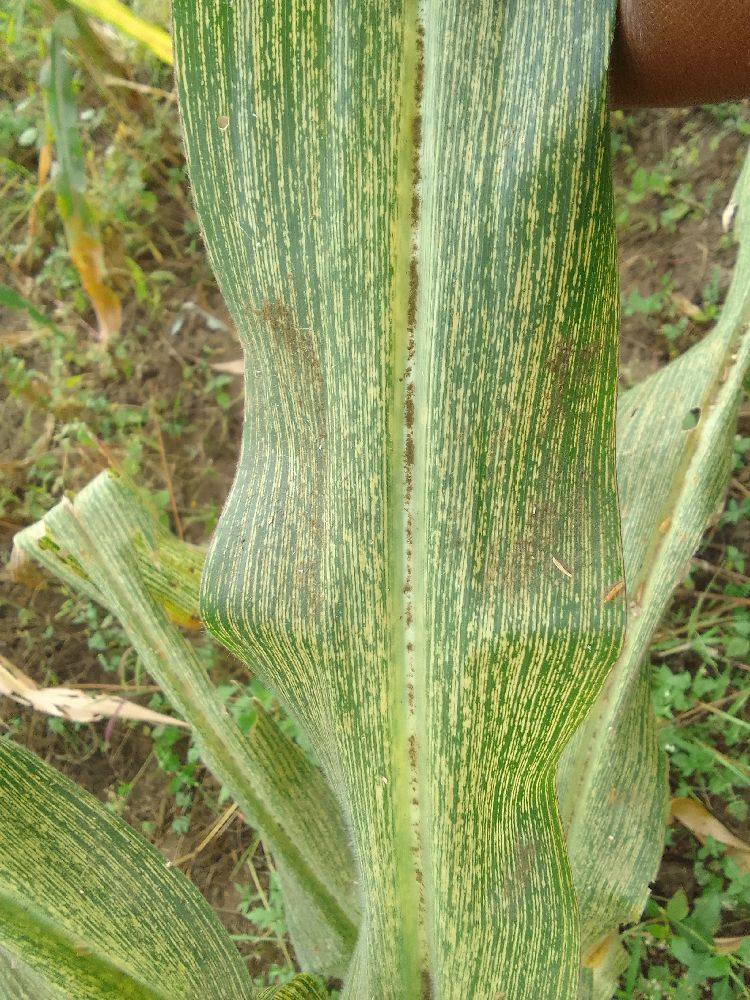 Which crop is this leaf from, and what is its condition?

maize, maize streak virus
